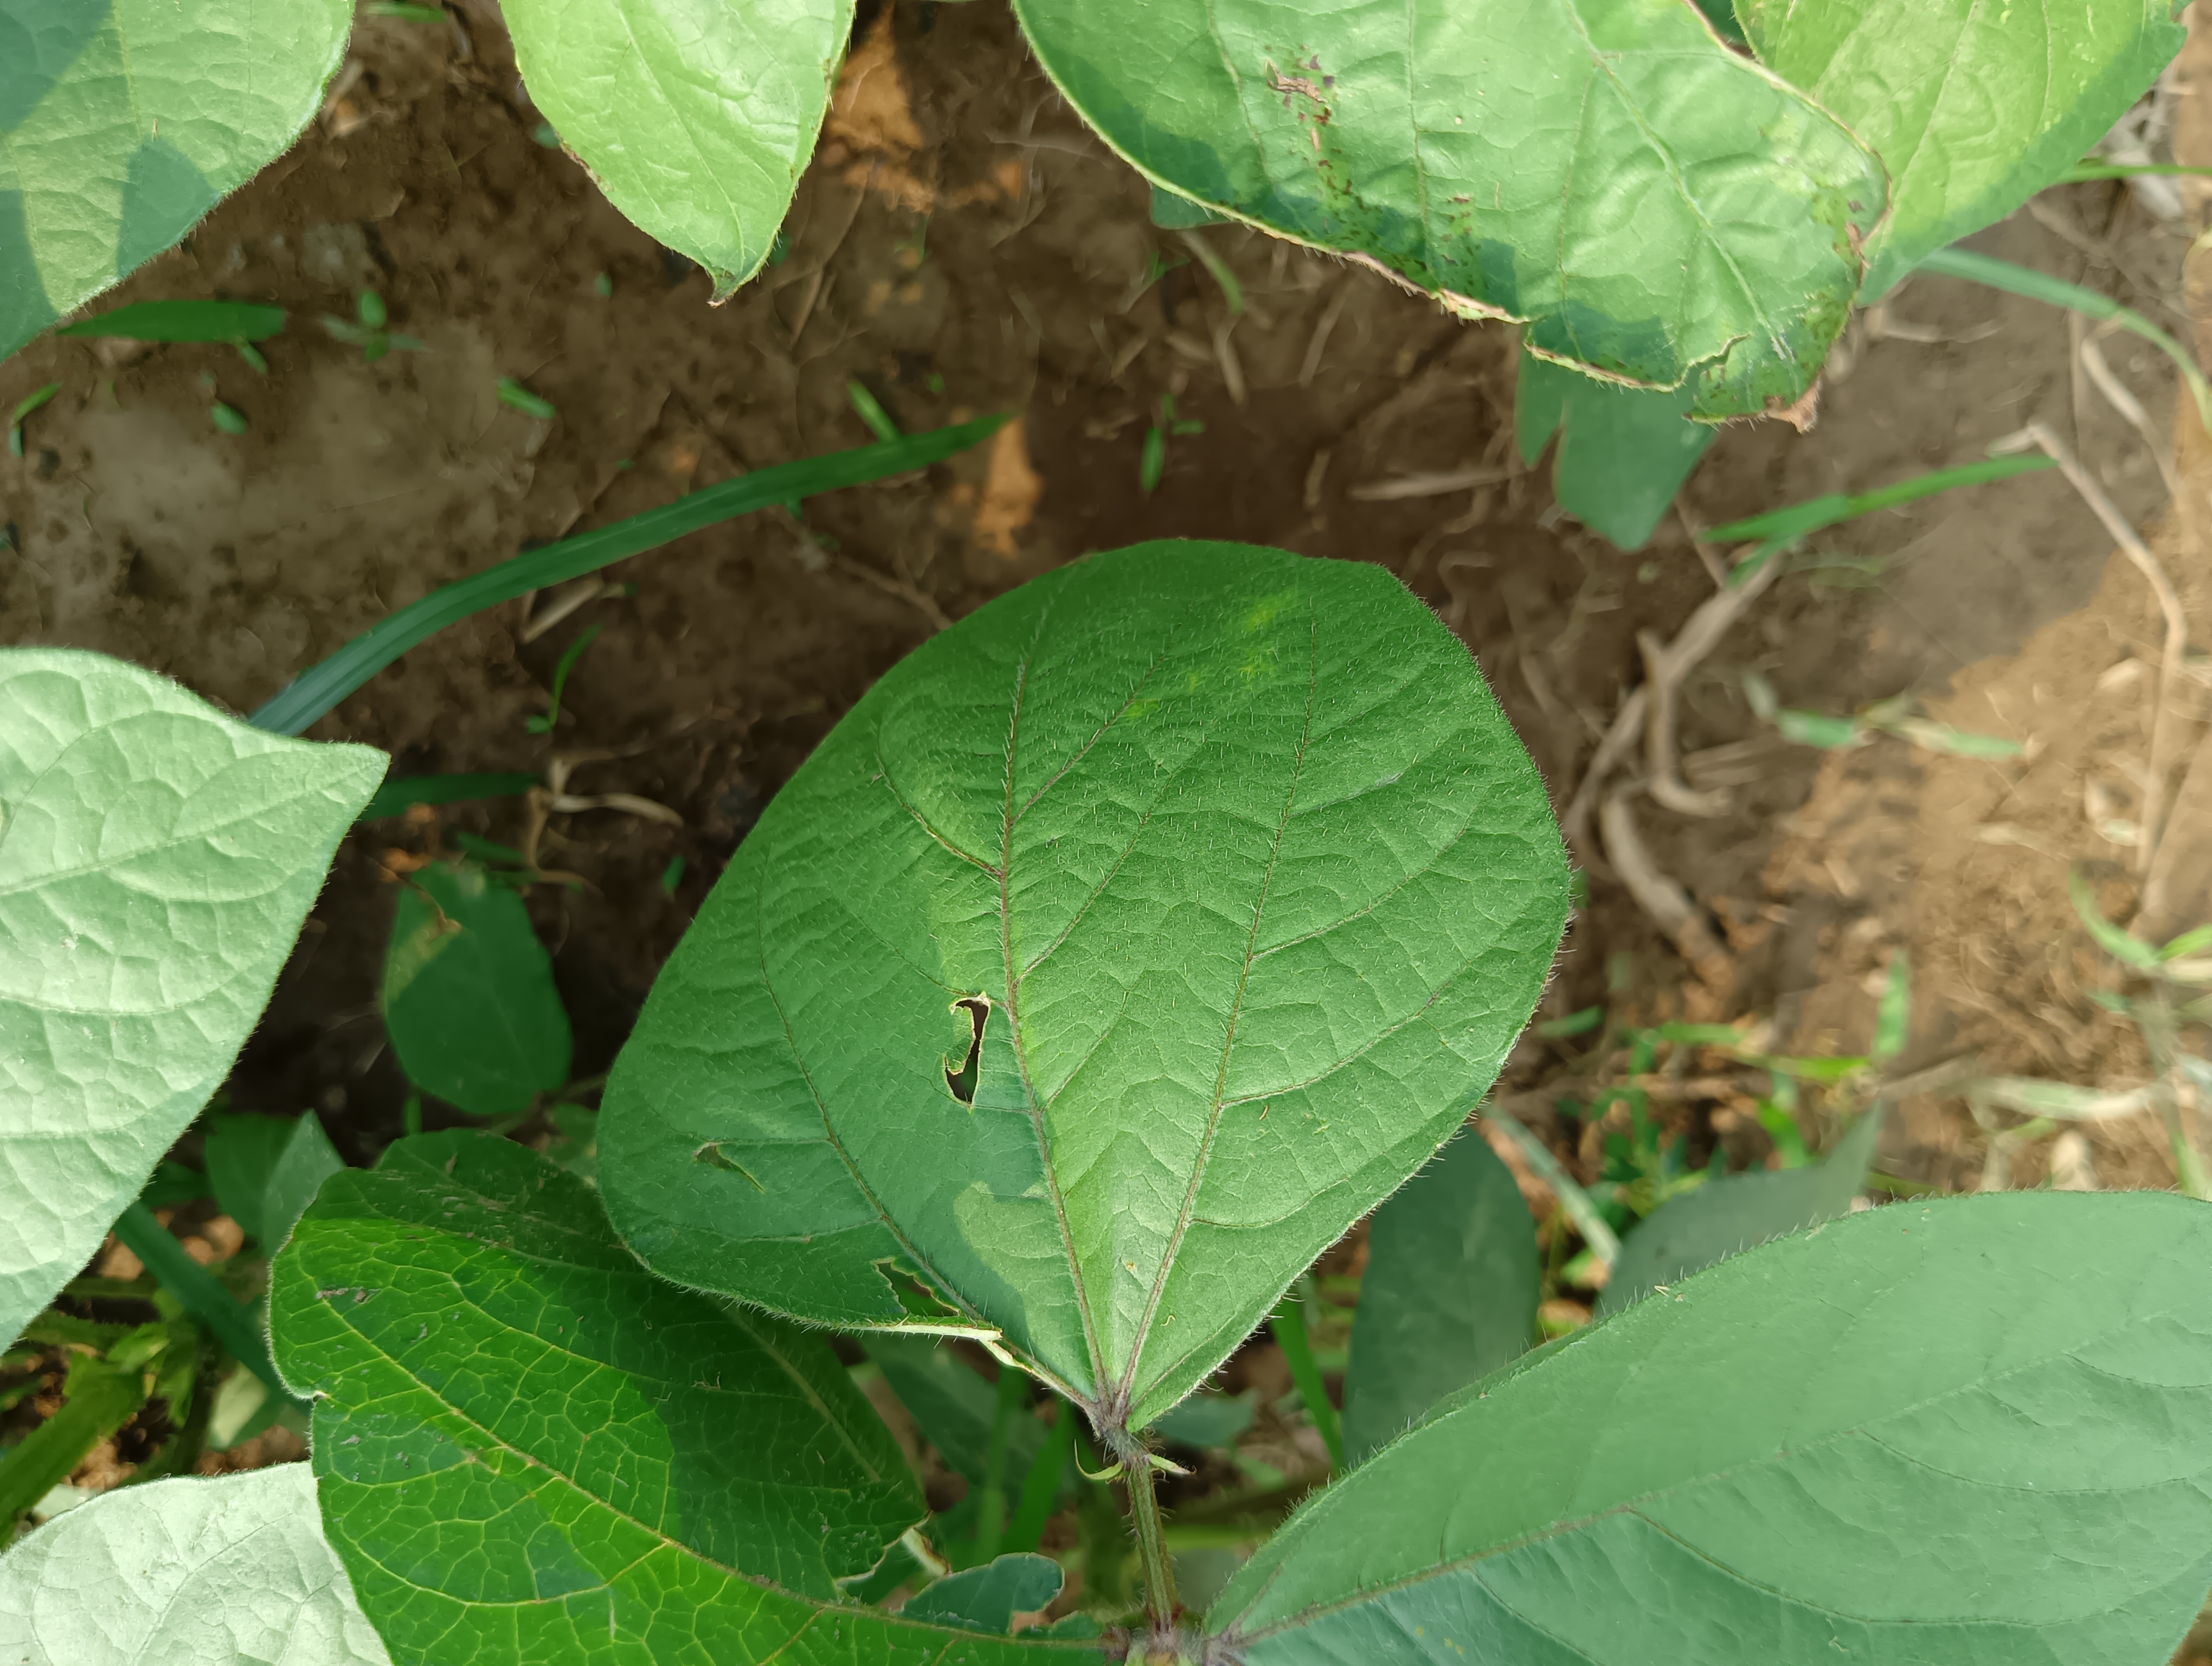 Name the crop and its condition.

mungbean, healthy
